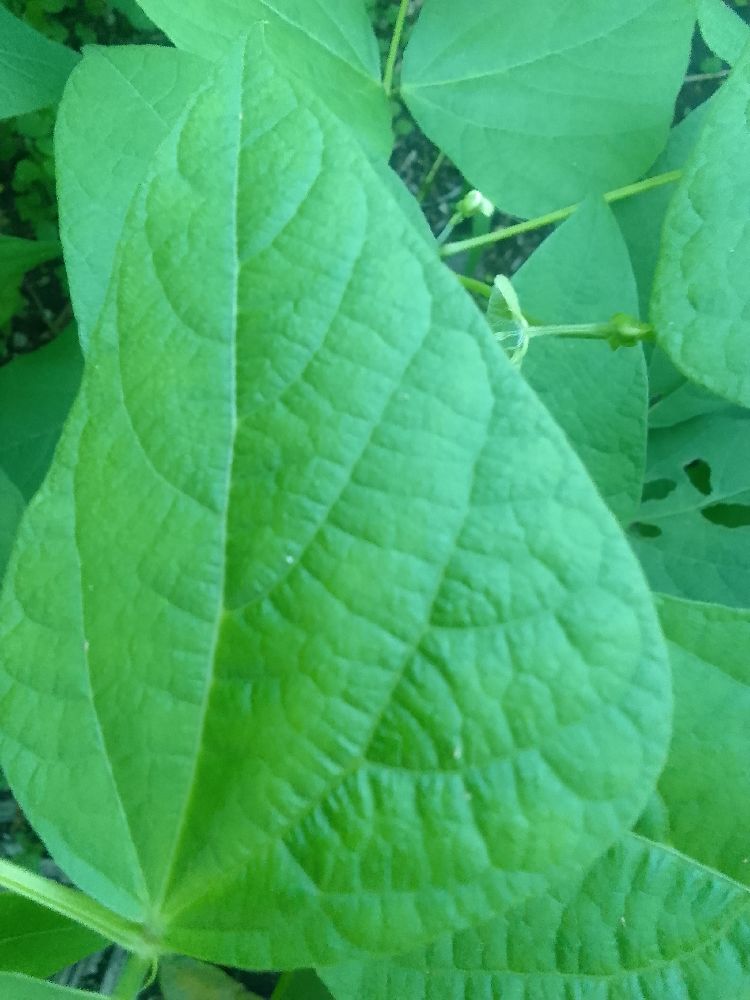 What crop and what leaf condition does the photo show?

common bean, healthy
